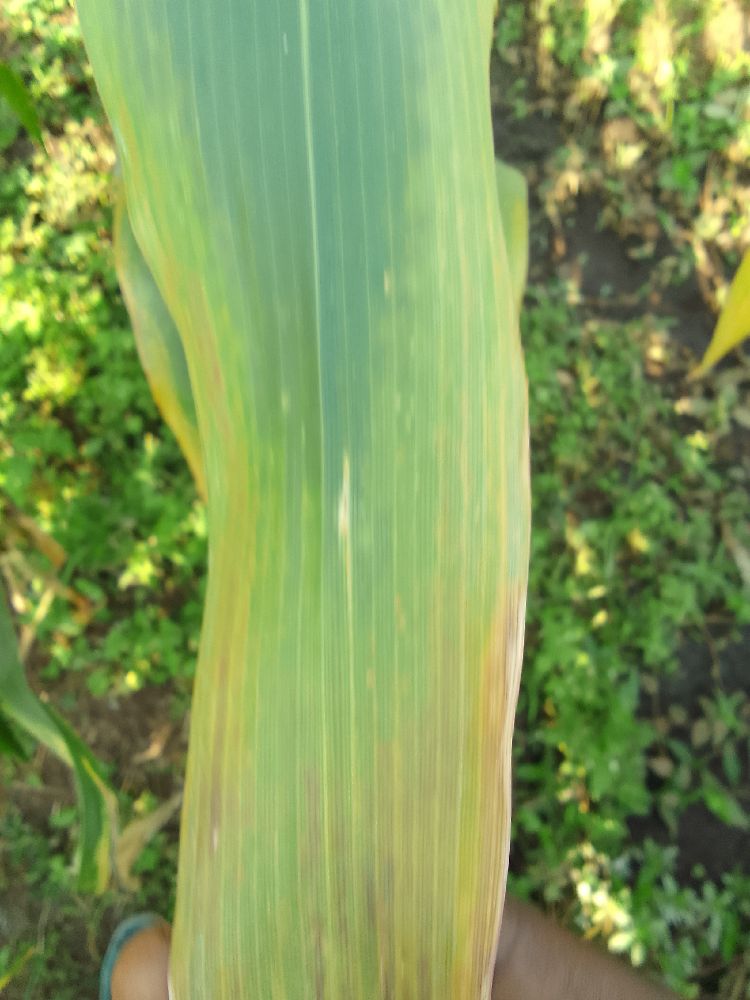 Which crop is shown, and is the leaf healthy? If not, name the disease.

maize, maize lethal necrosis
